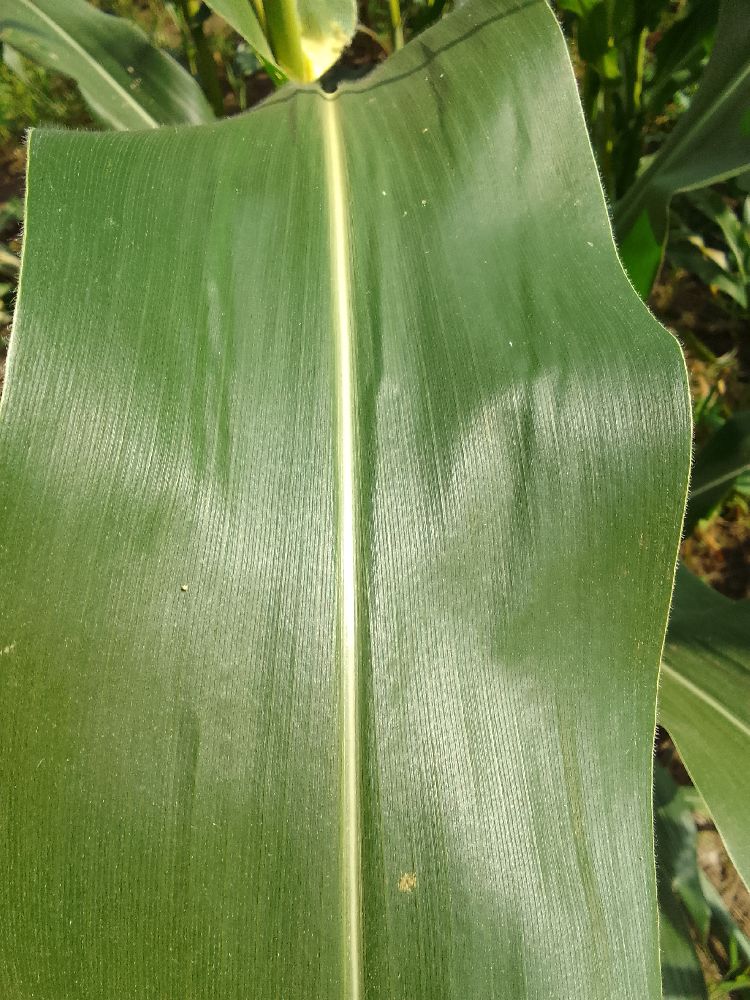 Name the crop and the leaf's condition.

maize, healthy
